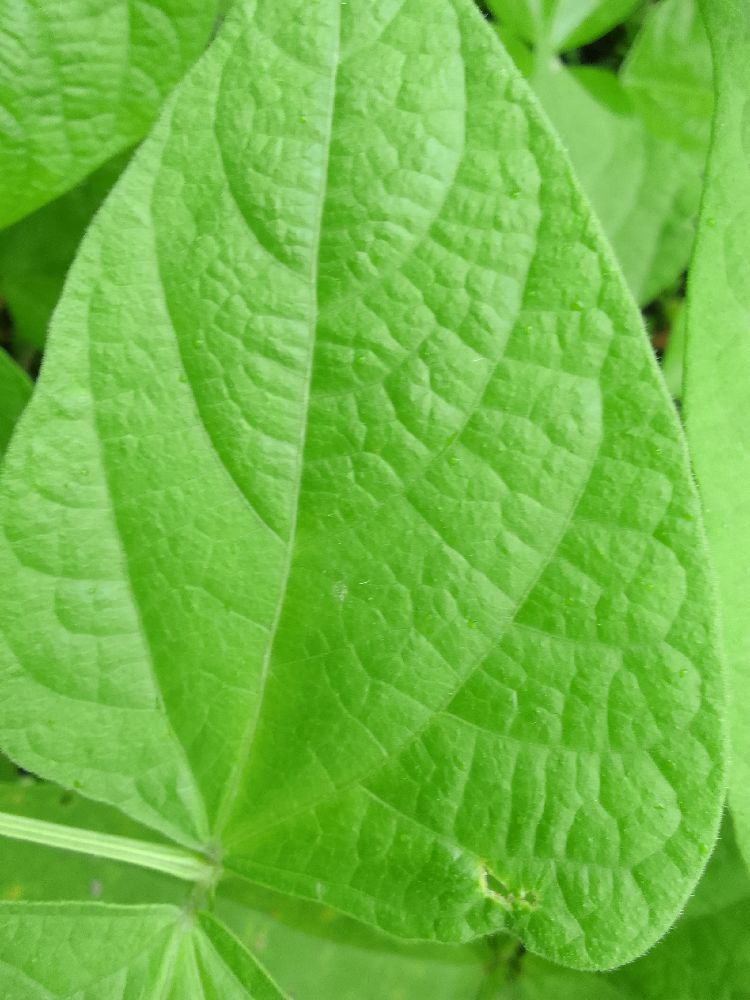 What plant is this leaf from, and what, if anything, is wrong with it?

common bean, healthy
